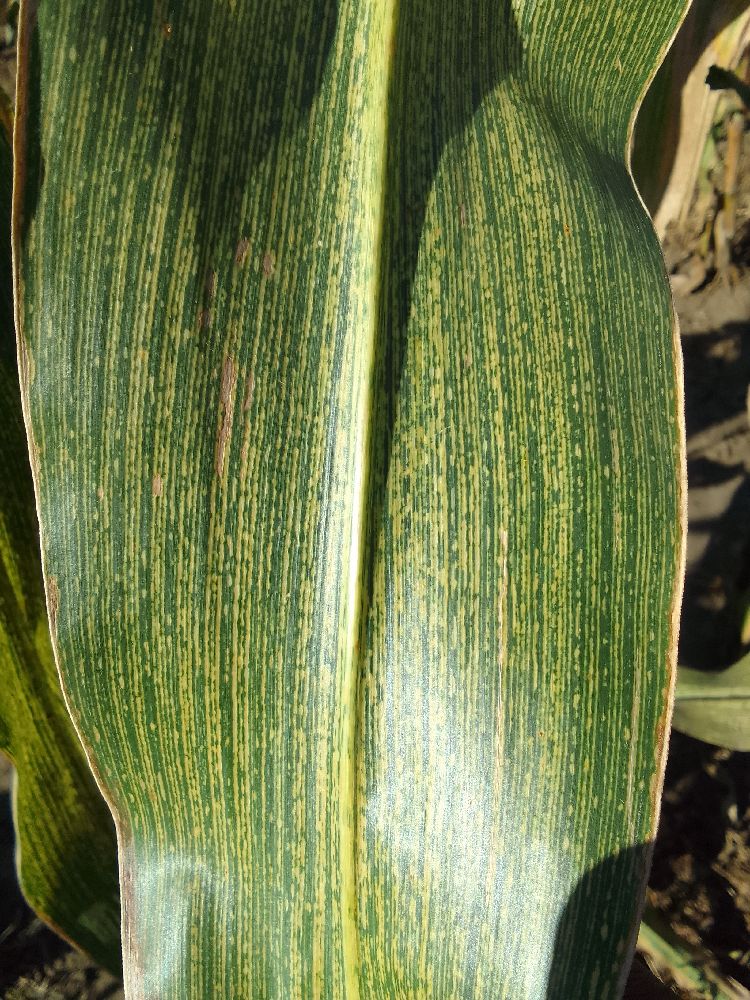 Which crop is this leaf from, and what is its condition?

maize, maize streak virus
